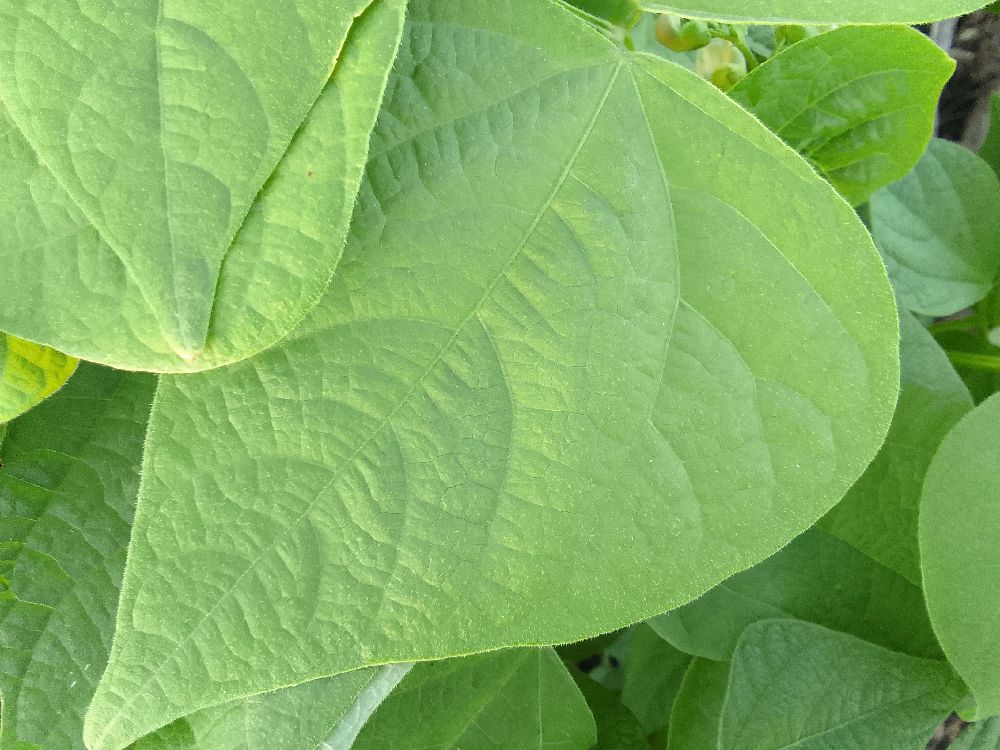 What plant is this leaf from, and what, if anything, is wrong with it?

common bean, healthy
